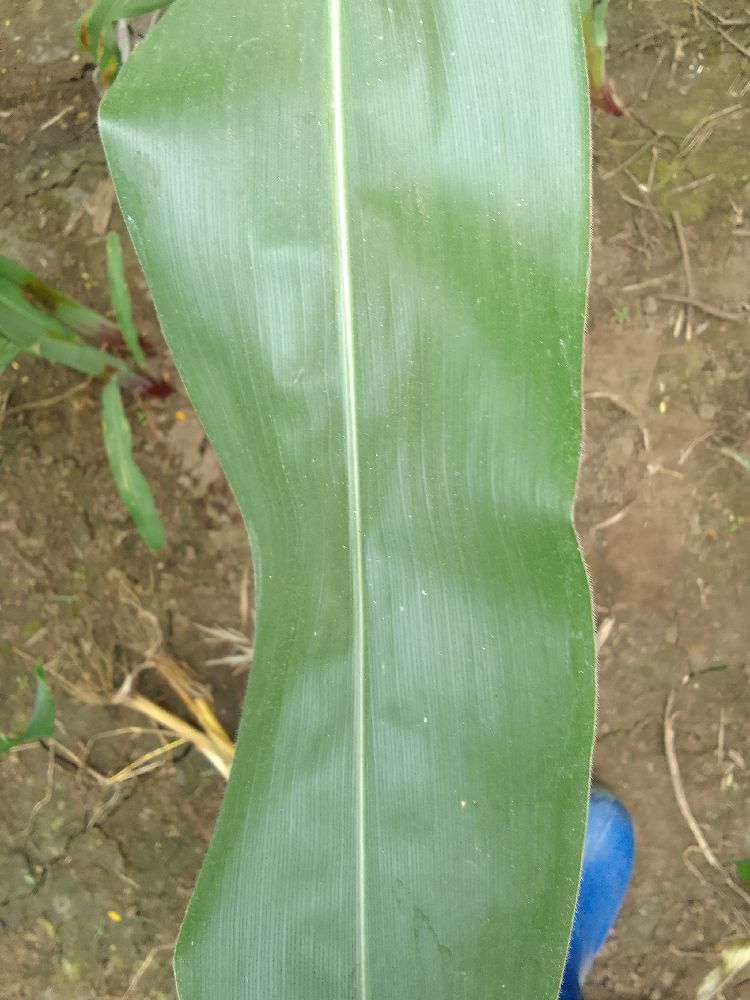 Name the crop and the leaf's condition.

maize, healthy
